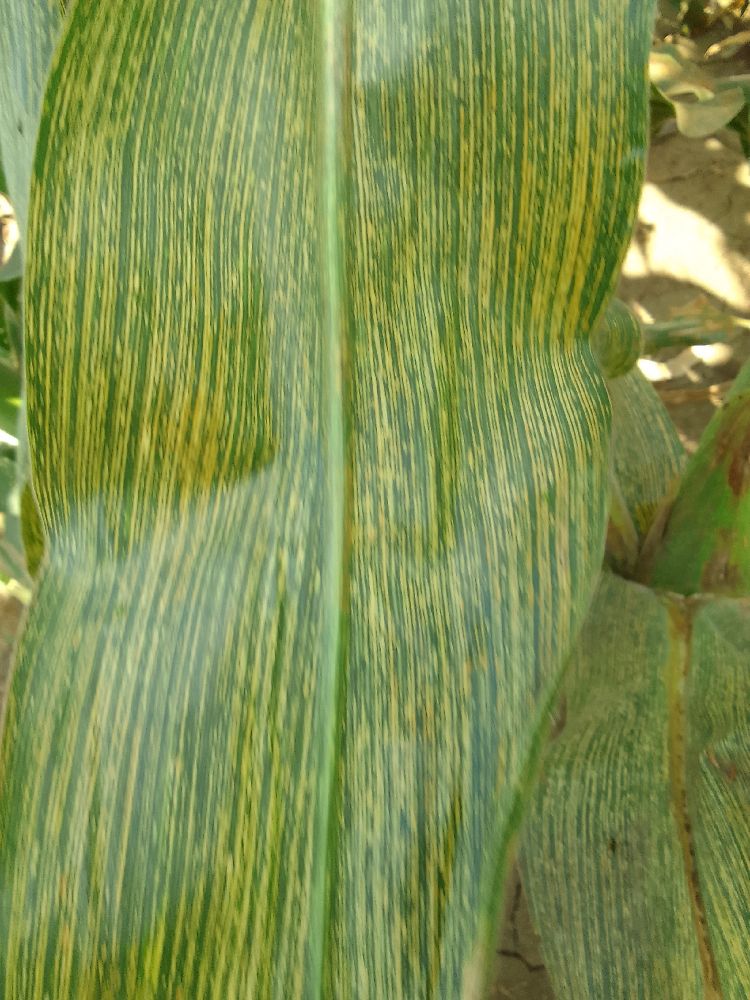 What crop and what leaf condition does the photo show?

maize, maize streak virus
